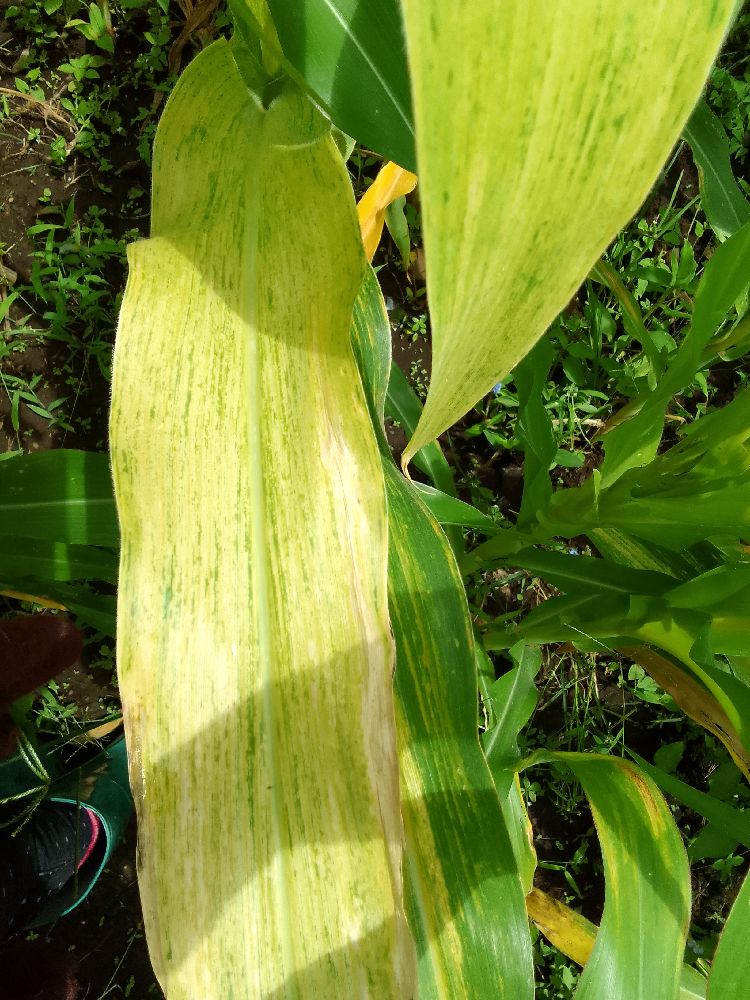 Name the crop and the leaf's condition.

maize, maize lethal necrosis
